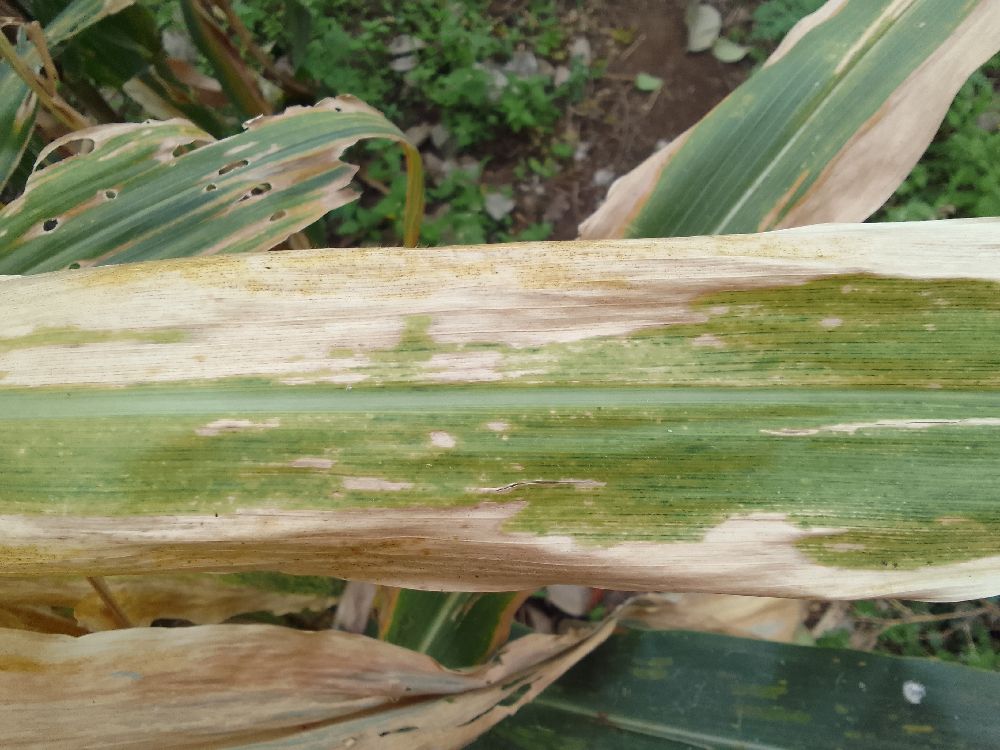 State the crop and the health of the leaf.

maize, maize lethal necrosis
